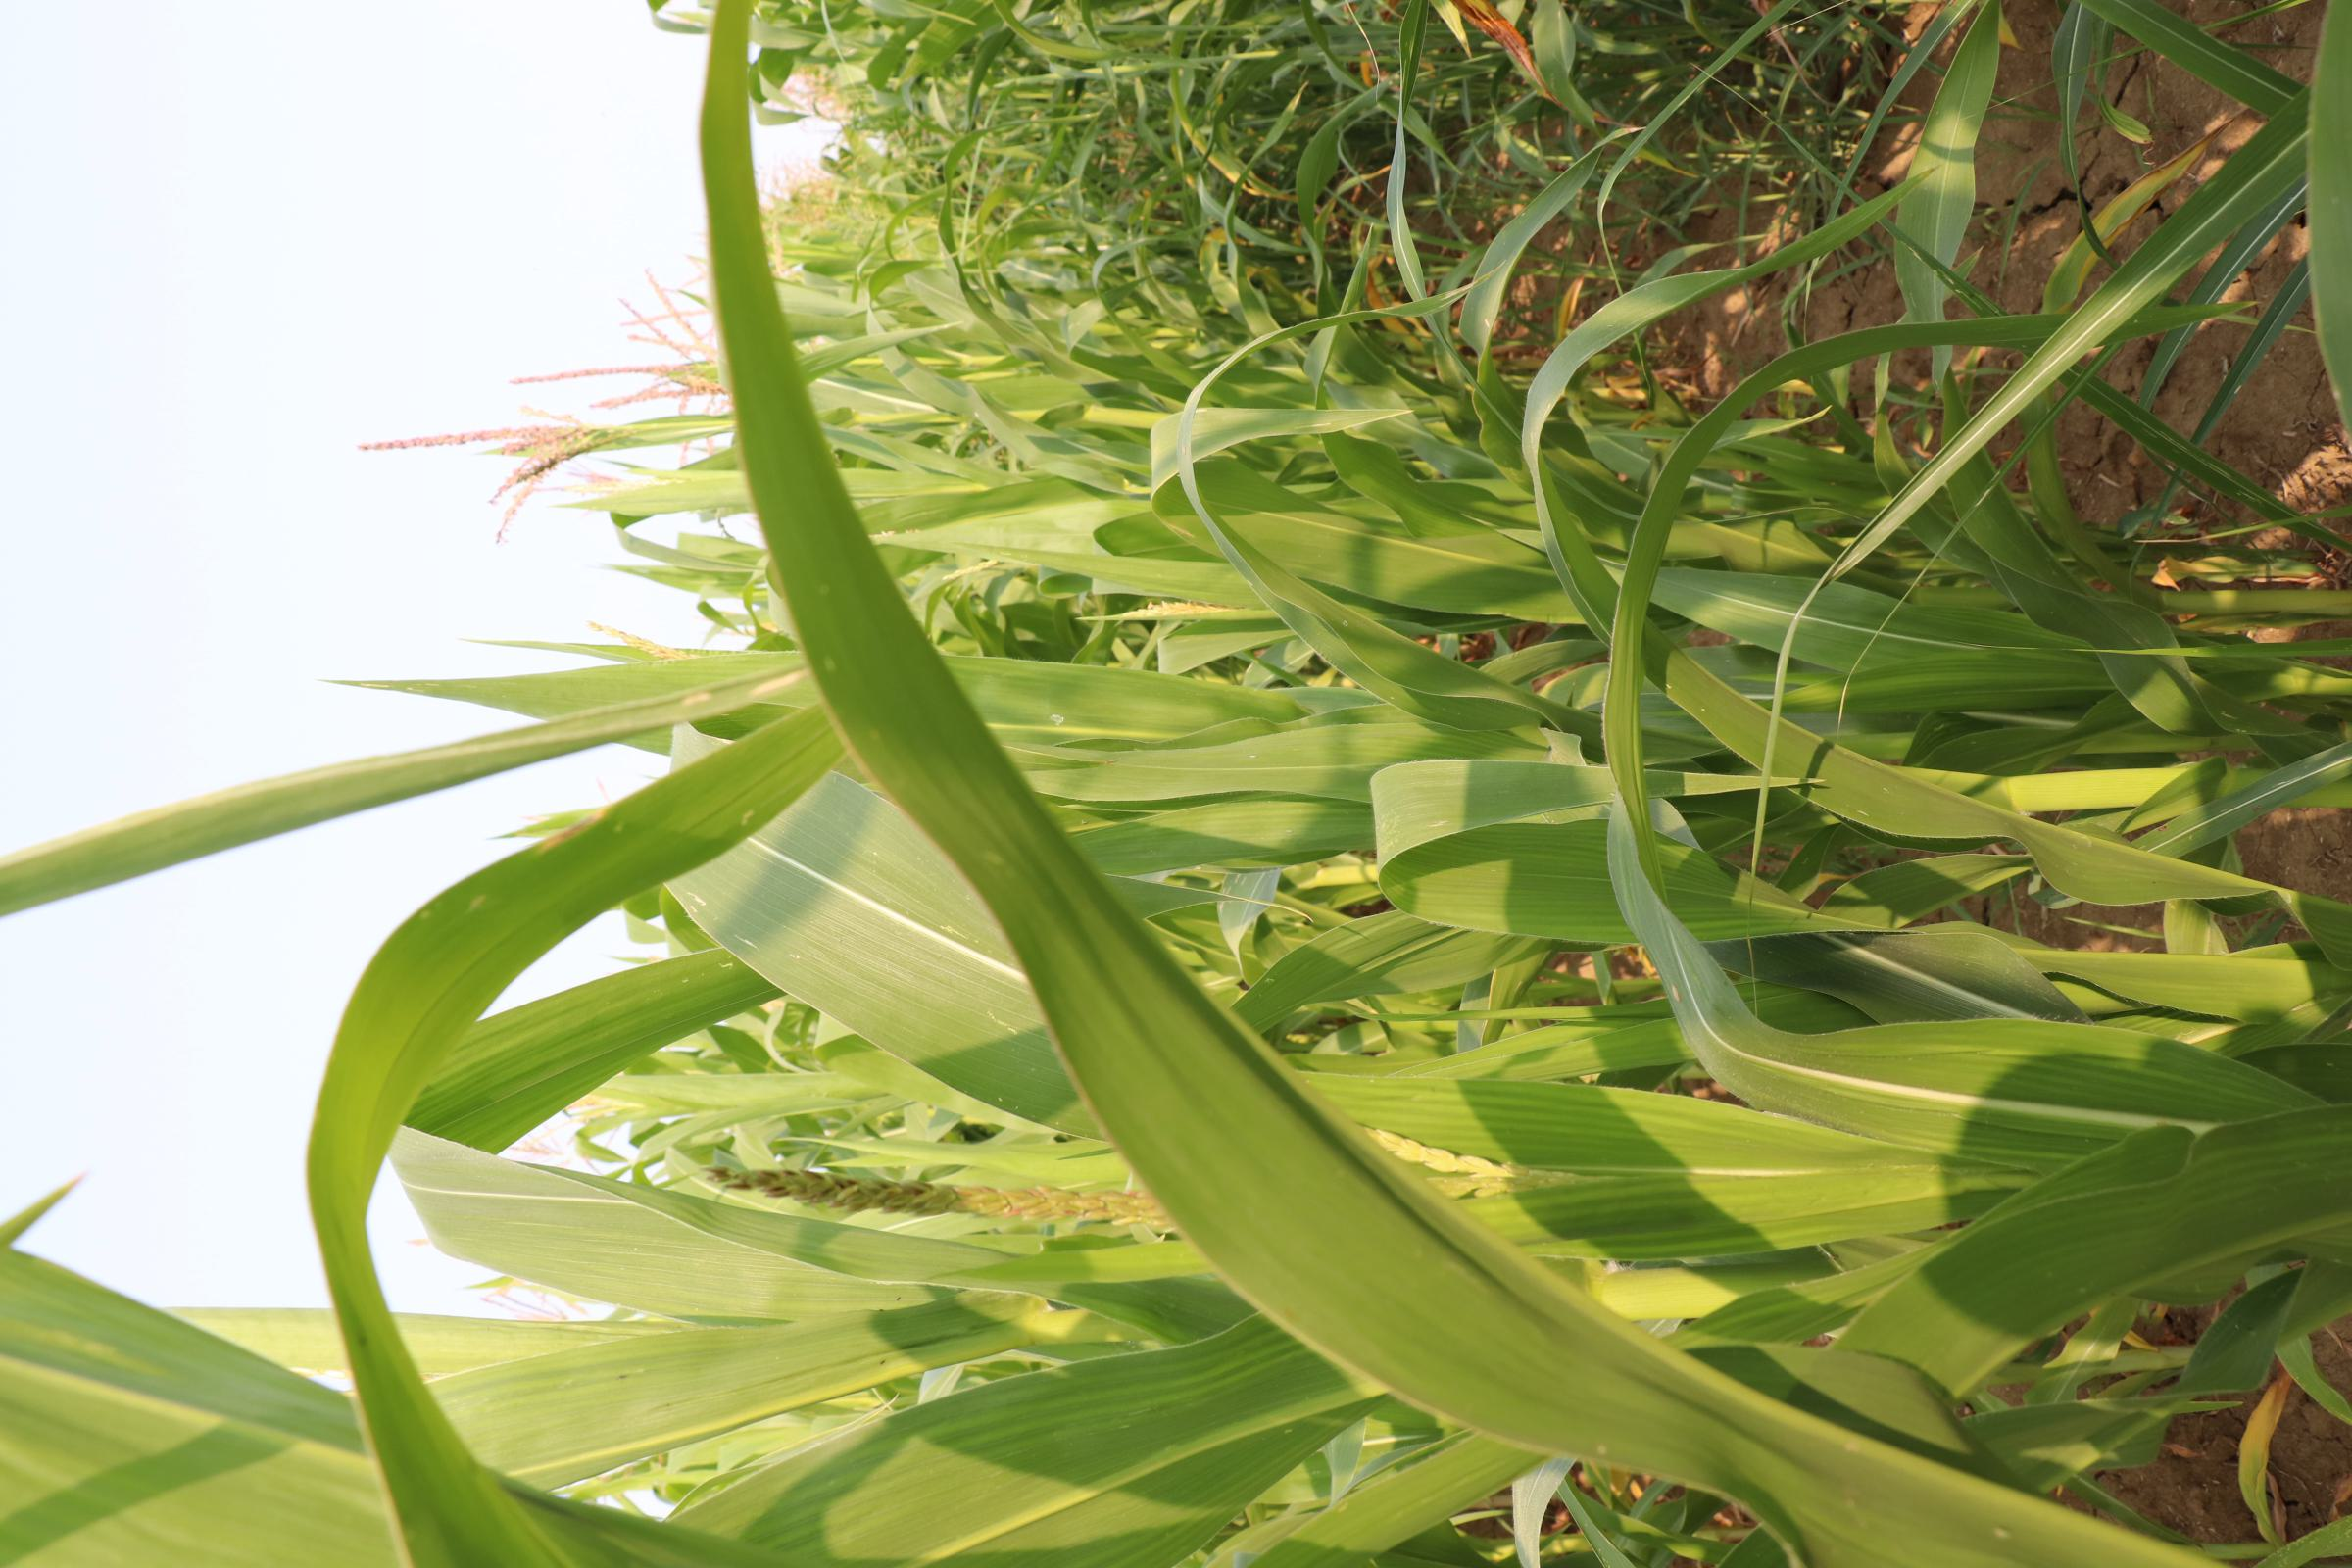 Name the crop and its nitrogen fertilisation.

maize, no added nitrogen
